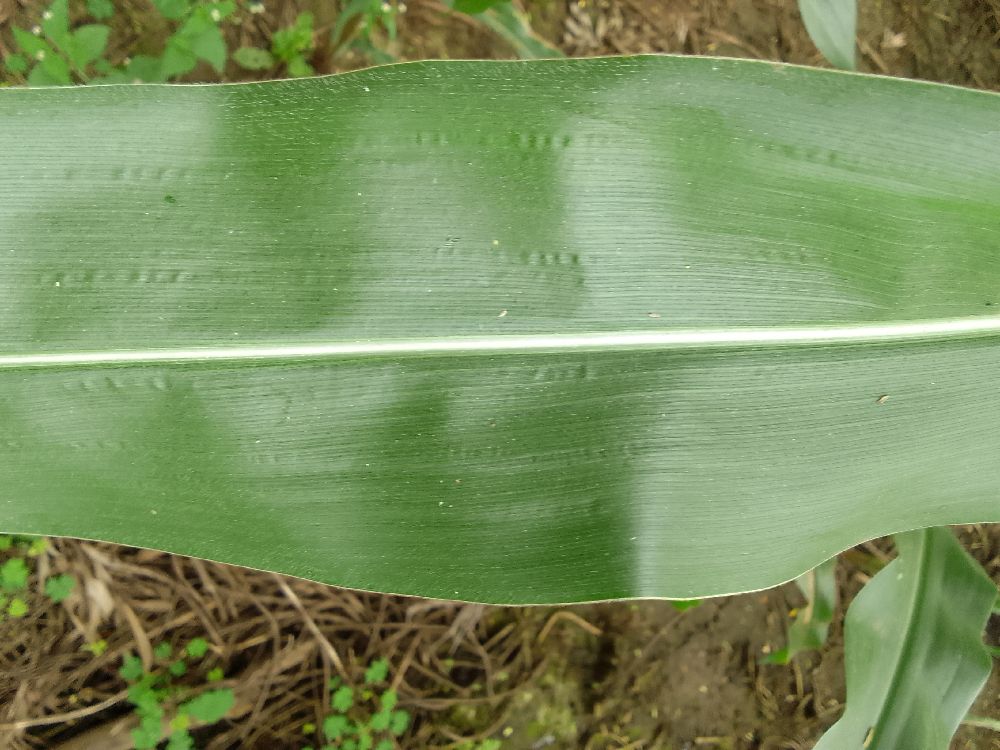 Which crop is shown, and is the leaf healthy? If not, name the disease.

maize, healthy
